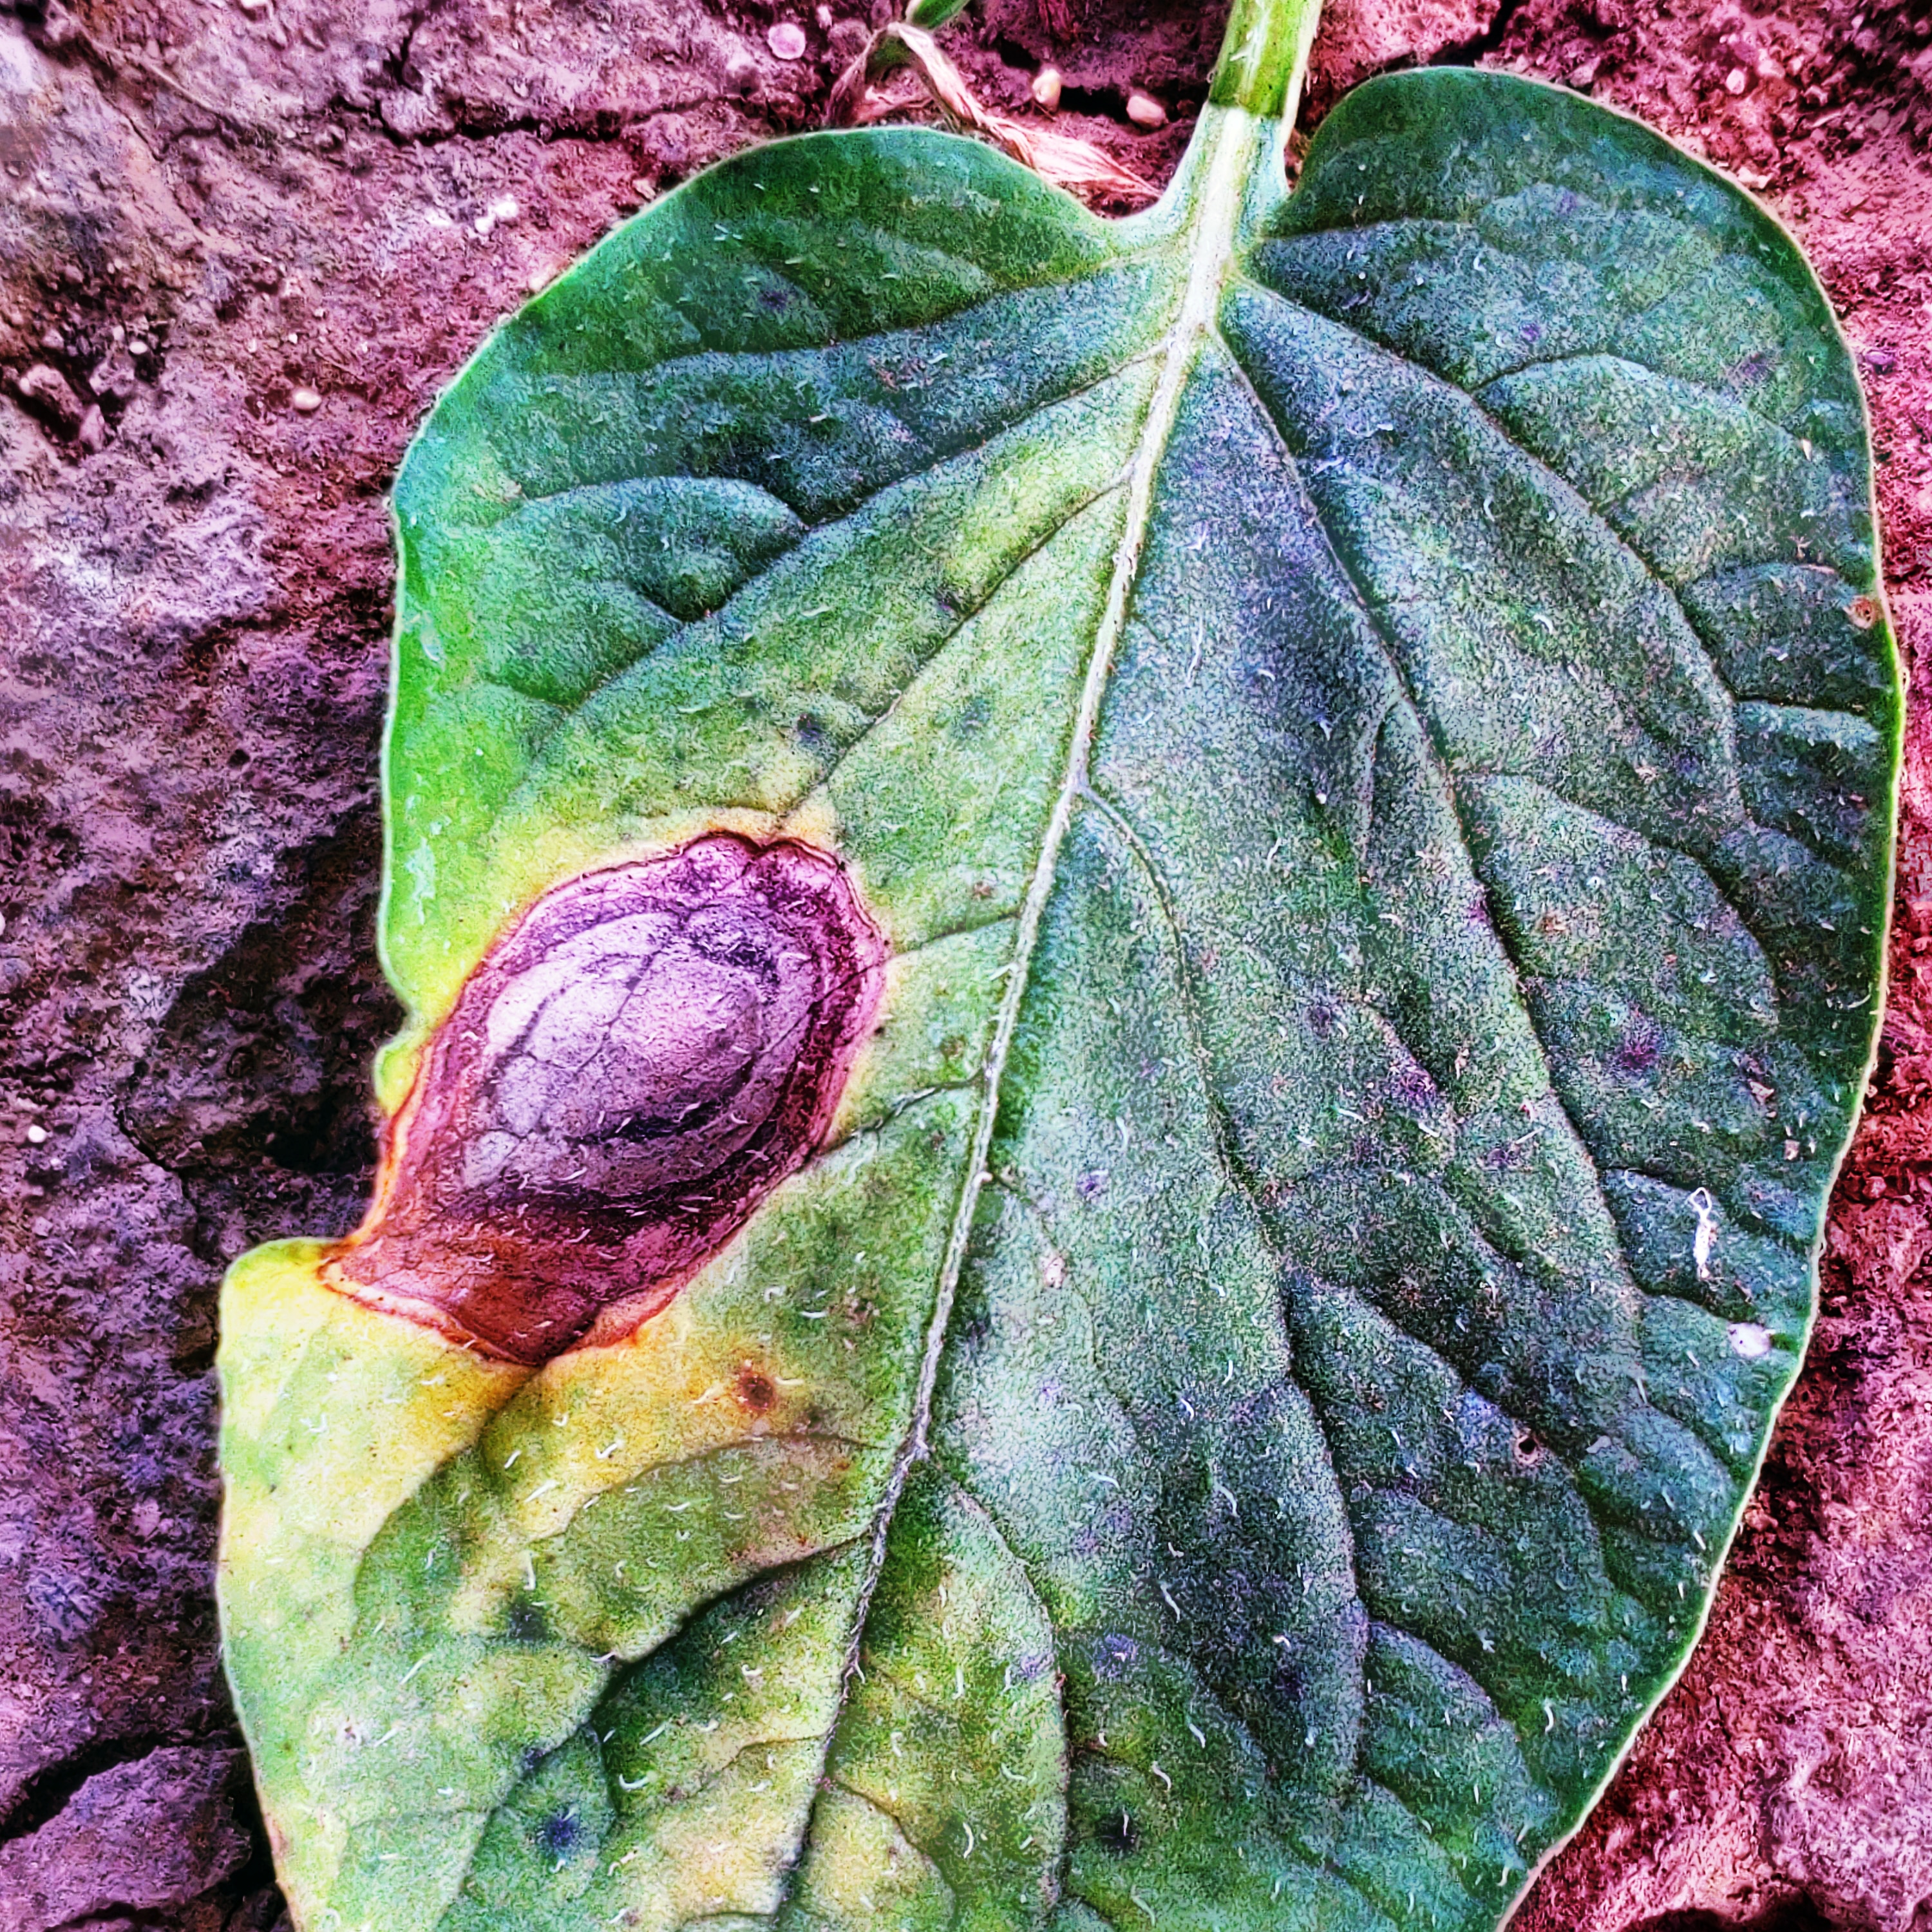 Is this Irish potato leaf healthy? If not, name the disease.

late blight
